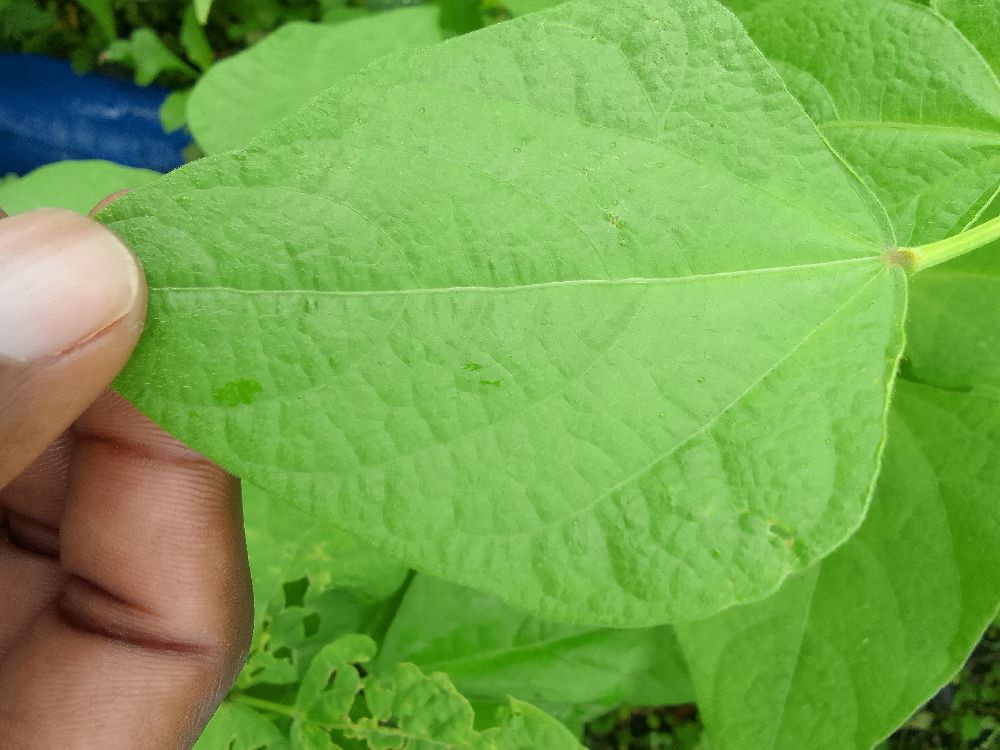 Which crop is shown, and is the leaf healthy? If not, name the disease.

common bean, healthy
